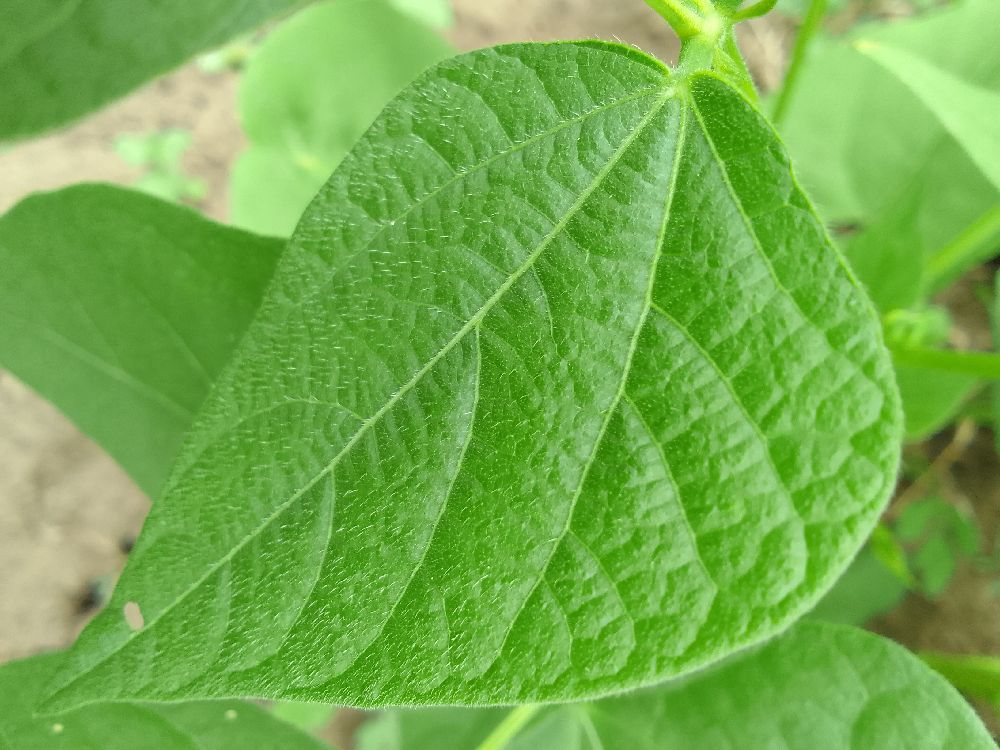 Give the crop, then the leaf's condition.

common bean, healthy
